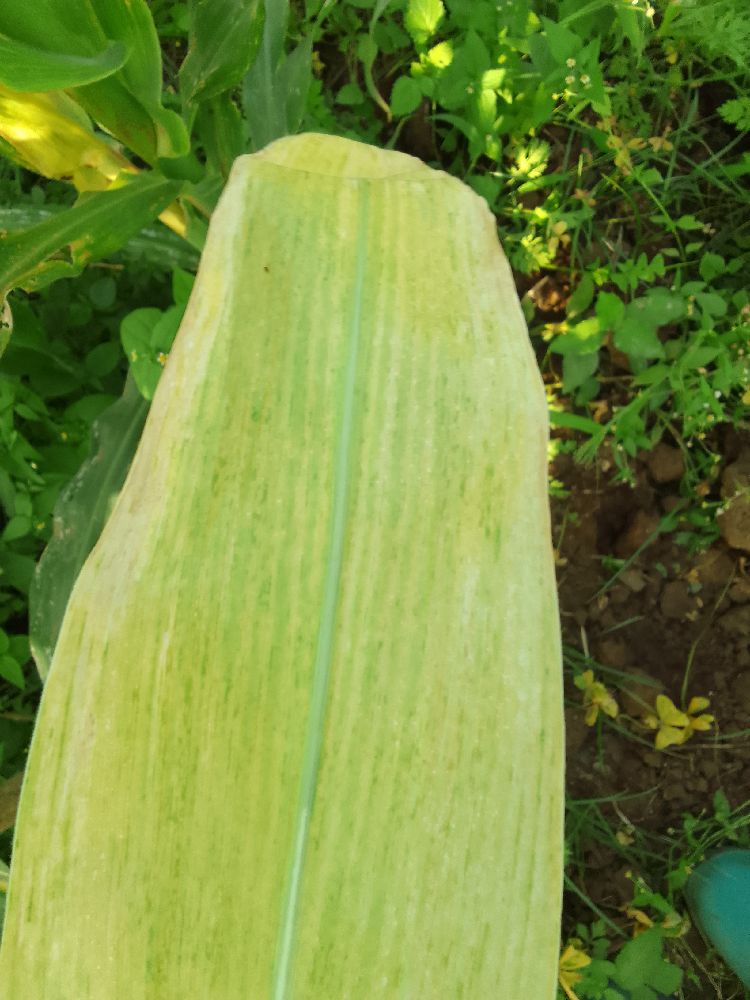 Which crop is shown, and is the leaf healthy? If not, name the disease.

maize, maize lethal necrosis
